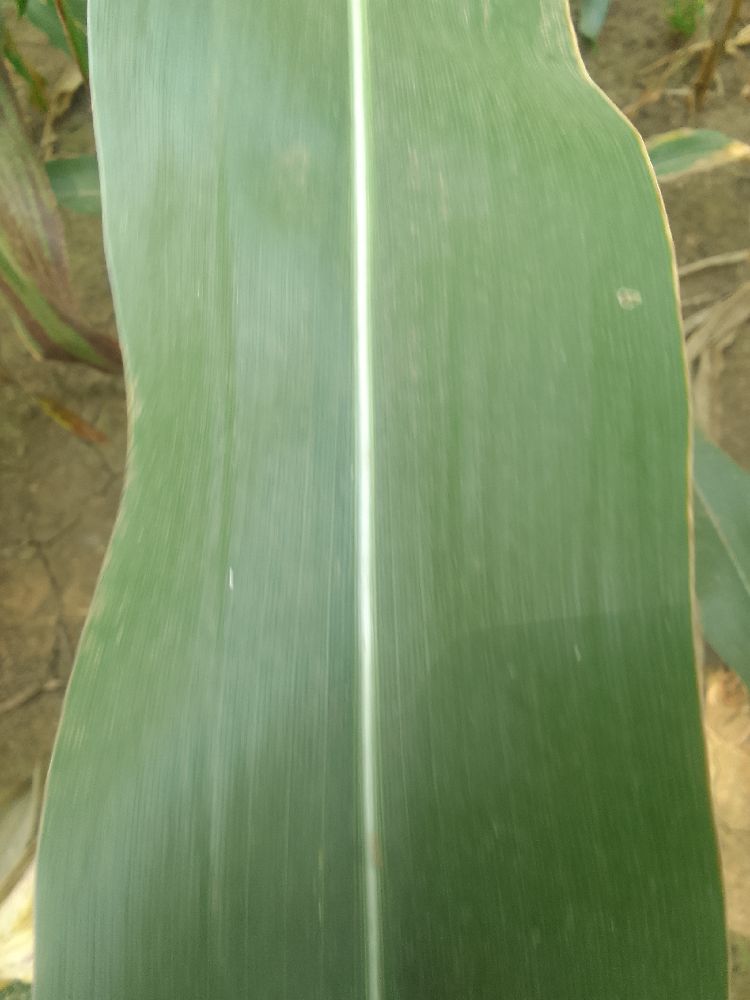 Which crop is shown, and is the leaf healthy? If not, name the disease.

maize, healthy
